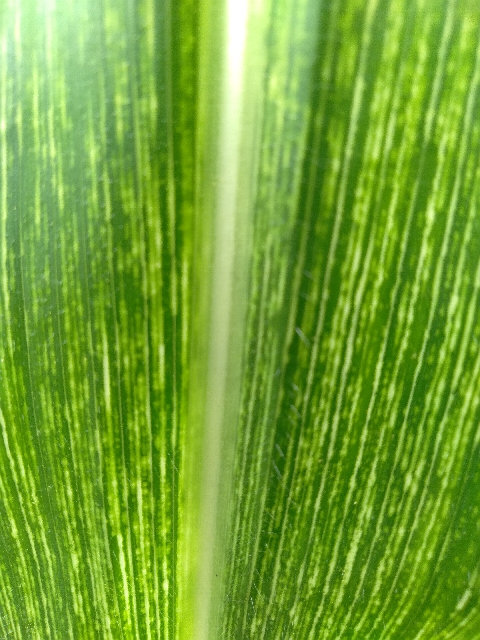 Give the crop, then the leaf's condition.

maize, maize streak virus
